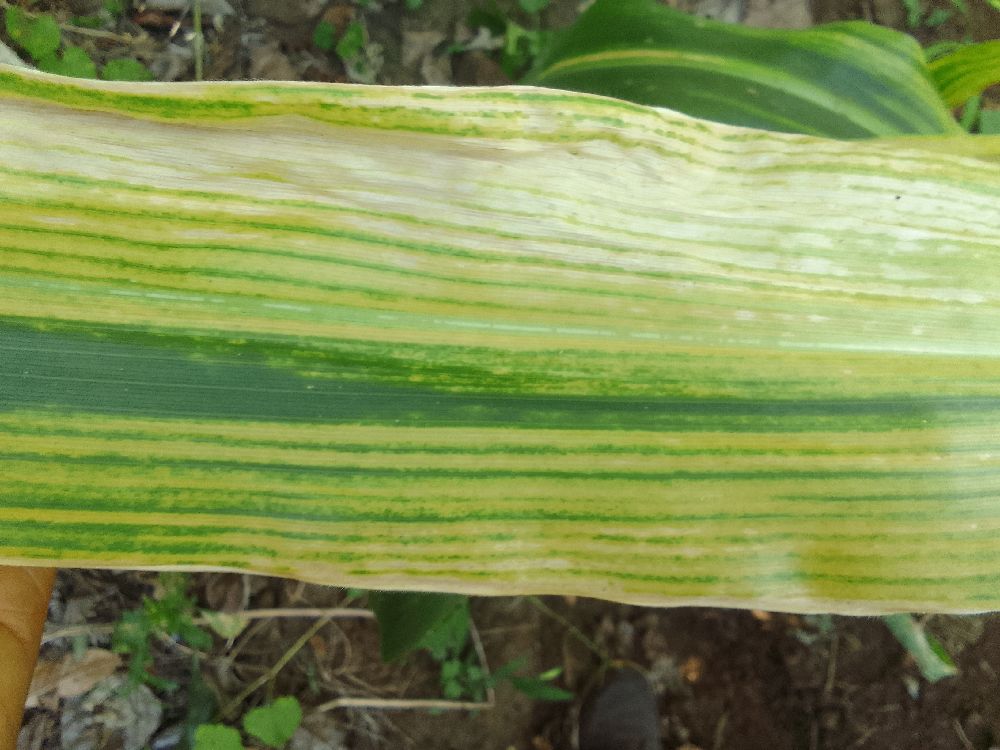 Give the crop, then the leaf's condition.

maize, maize lethal necrosis
